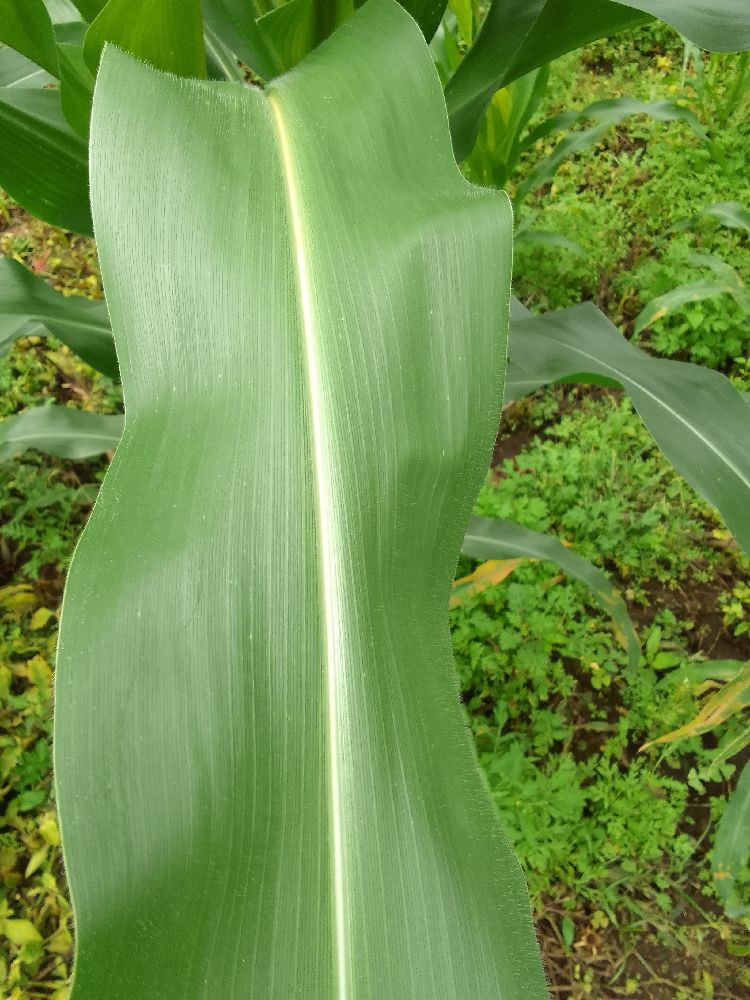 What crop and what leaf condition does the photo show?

maize, healthy
